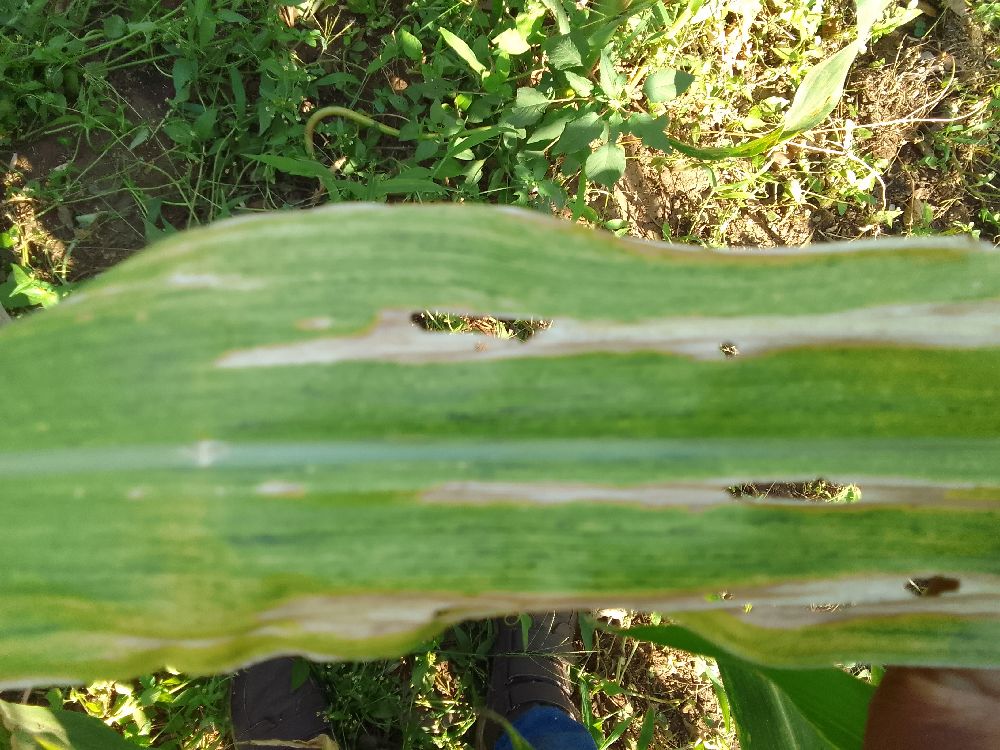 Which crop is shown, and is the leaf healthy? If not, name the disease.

maize, maize lethal necrosis
